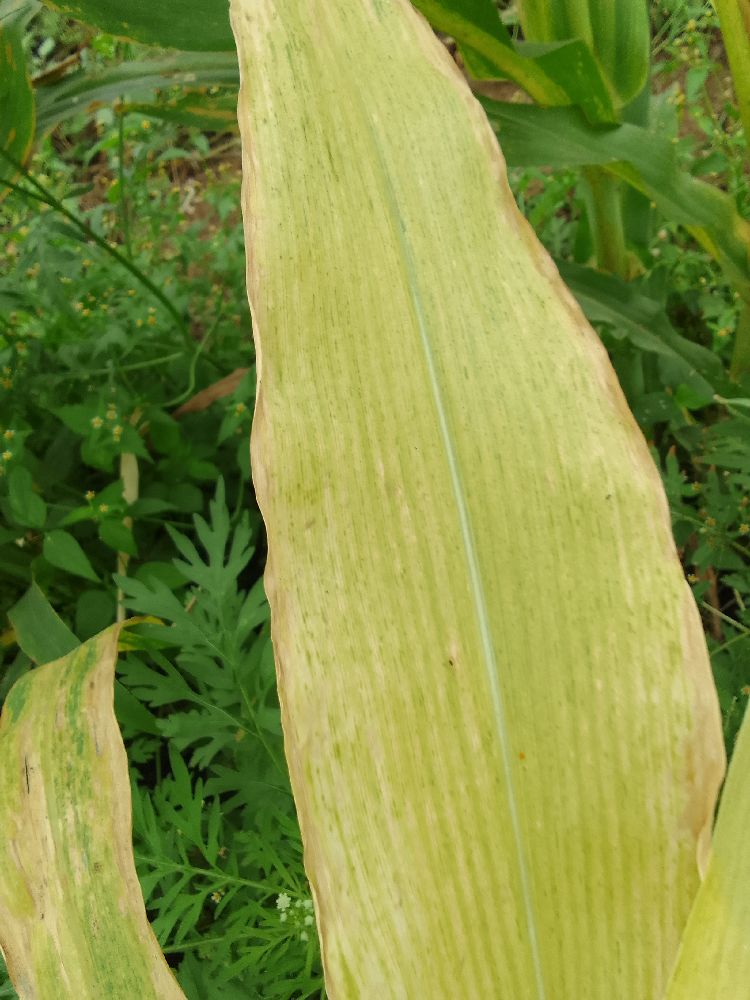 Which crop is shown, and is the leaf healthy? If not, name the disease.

maize, maize lethal necrosis
